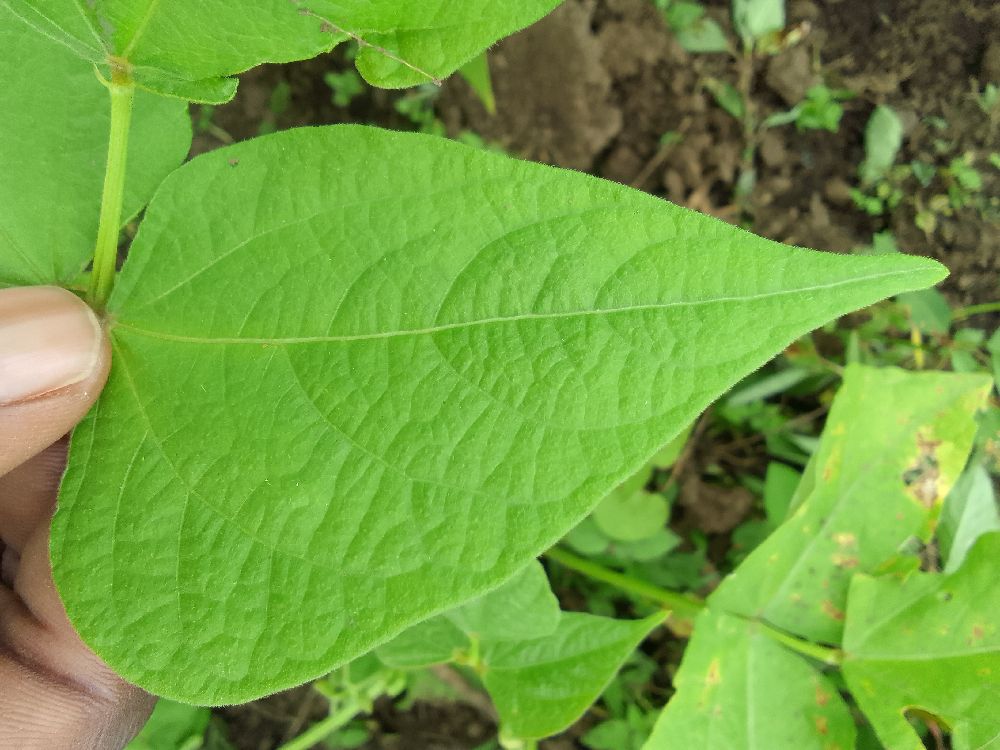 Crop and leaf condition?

common bean, healthy
